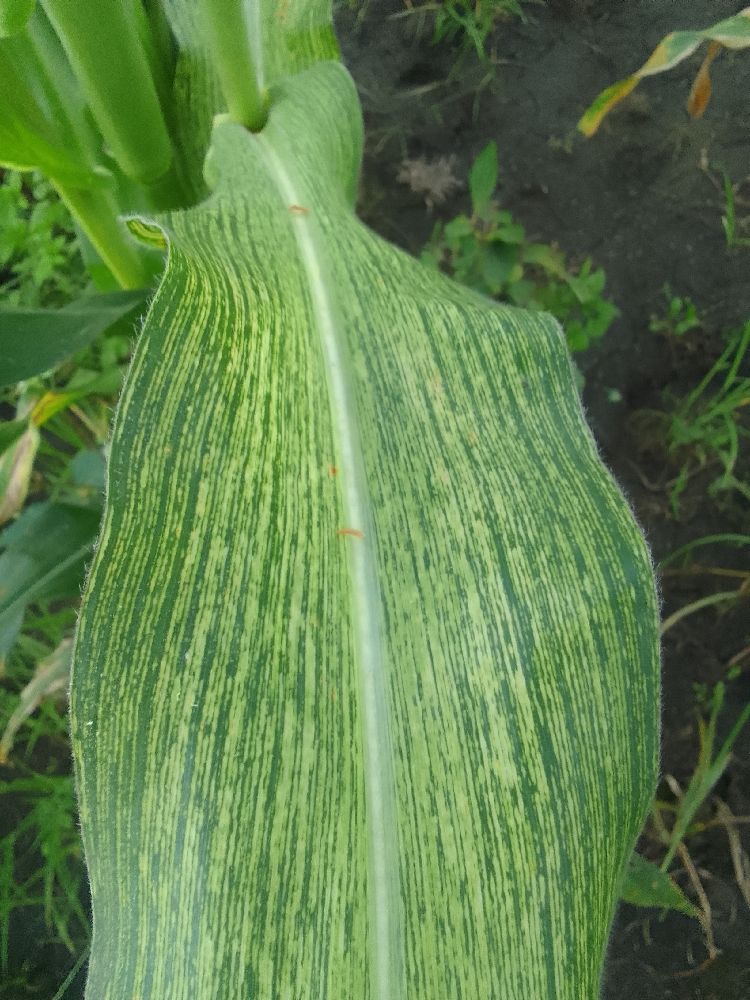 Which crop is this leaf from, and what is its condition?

maize, maize streak virus
